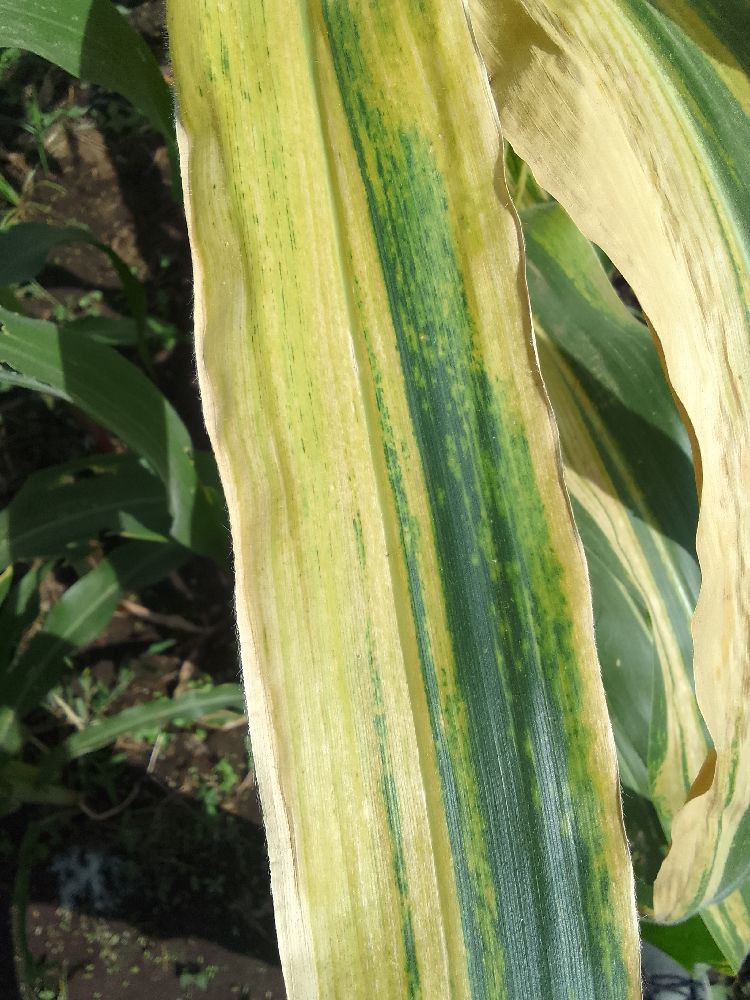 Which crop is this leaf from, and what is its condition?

maize, maize lethal necrosis
